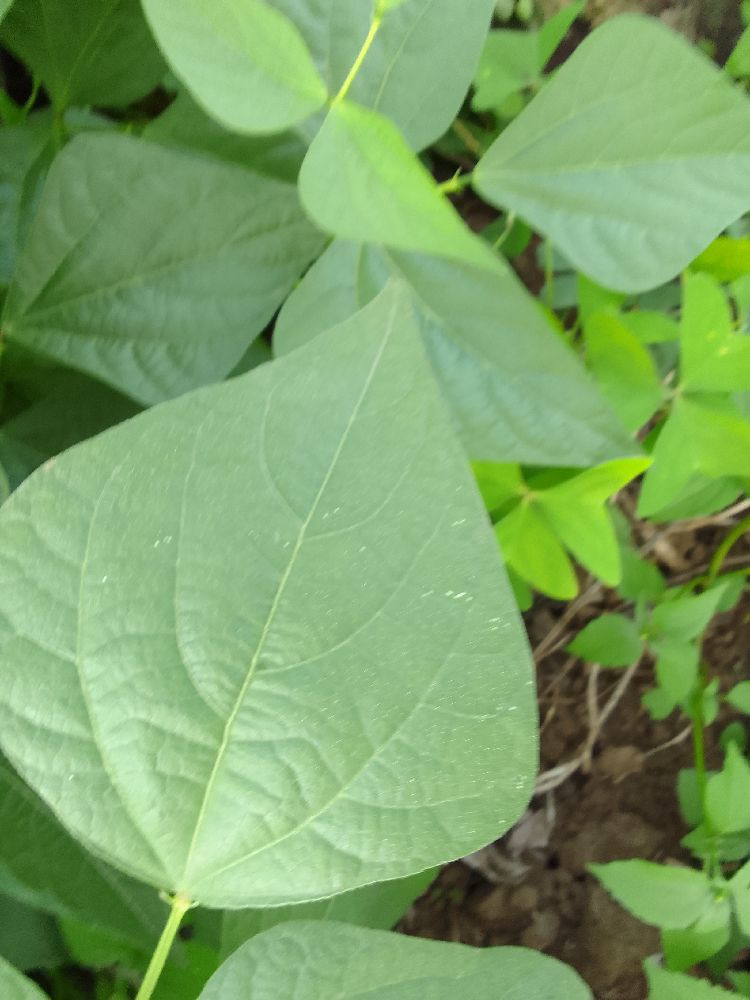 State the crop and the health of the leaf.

common bean, healthy
